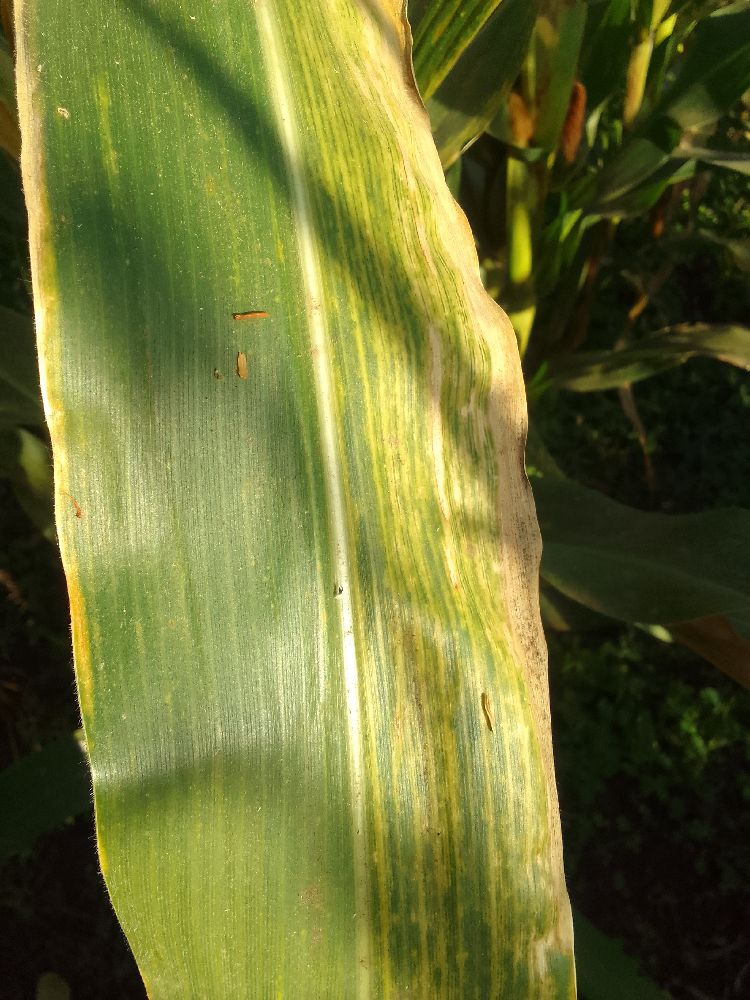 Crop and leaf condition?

maize, maize lethal necrosis
